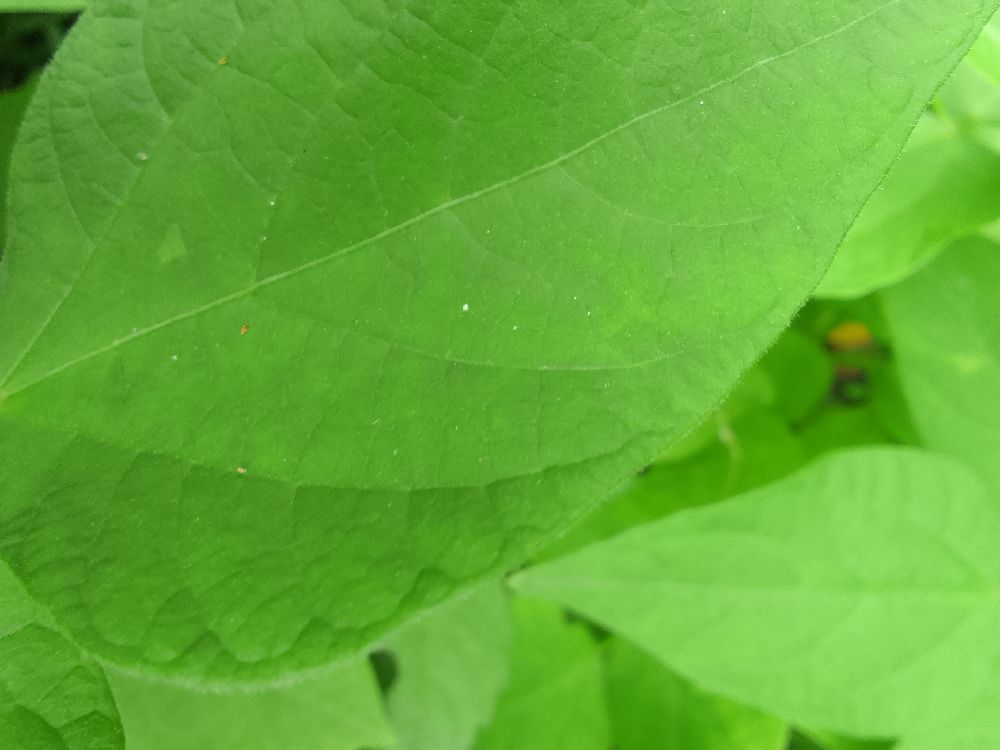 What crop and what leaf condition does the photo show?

common bean, healthy
